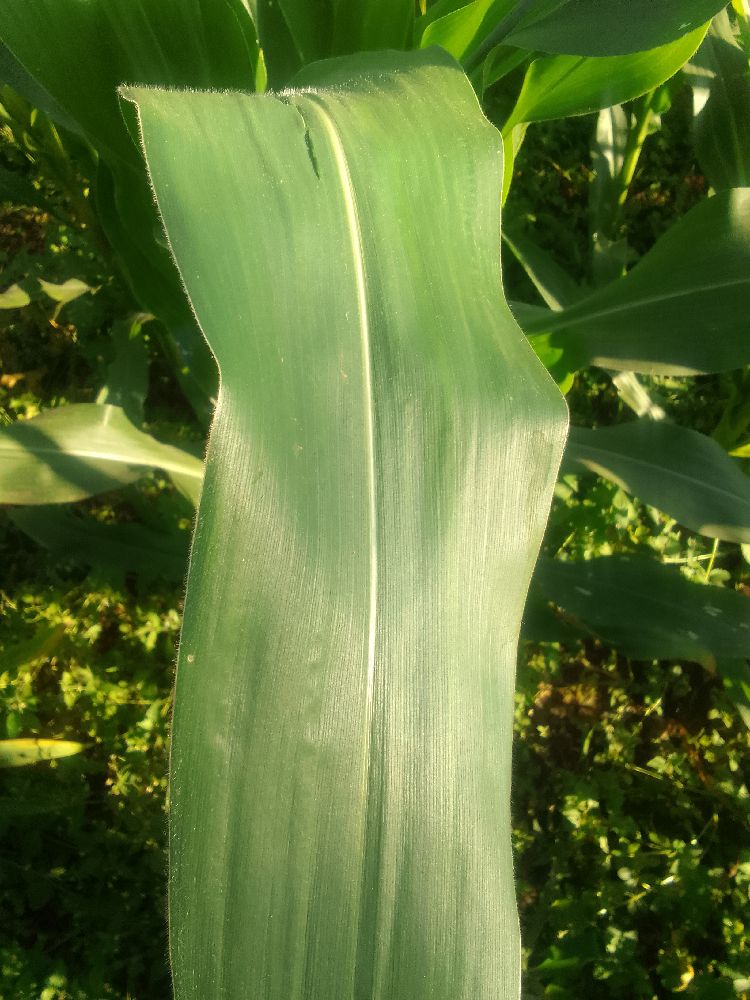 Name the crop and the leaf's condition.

maize, healthy
